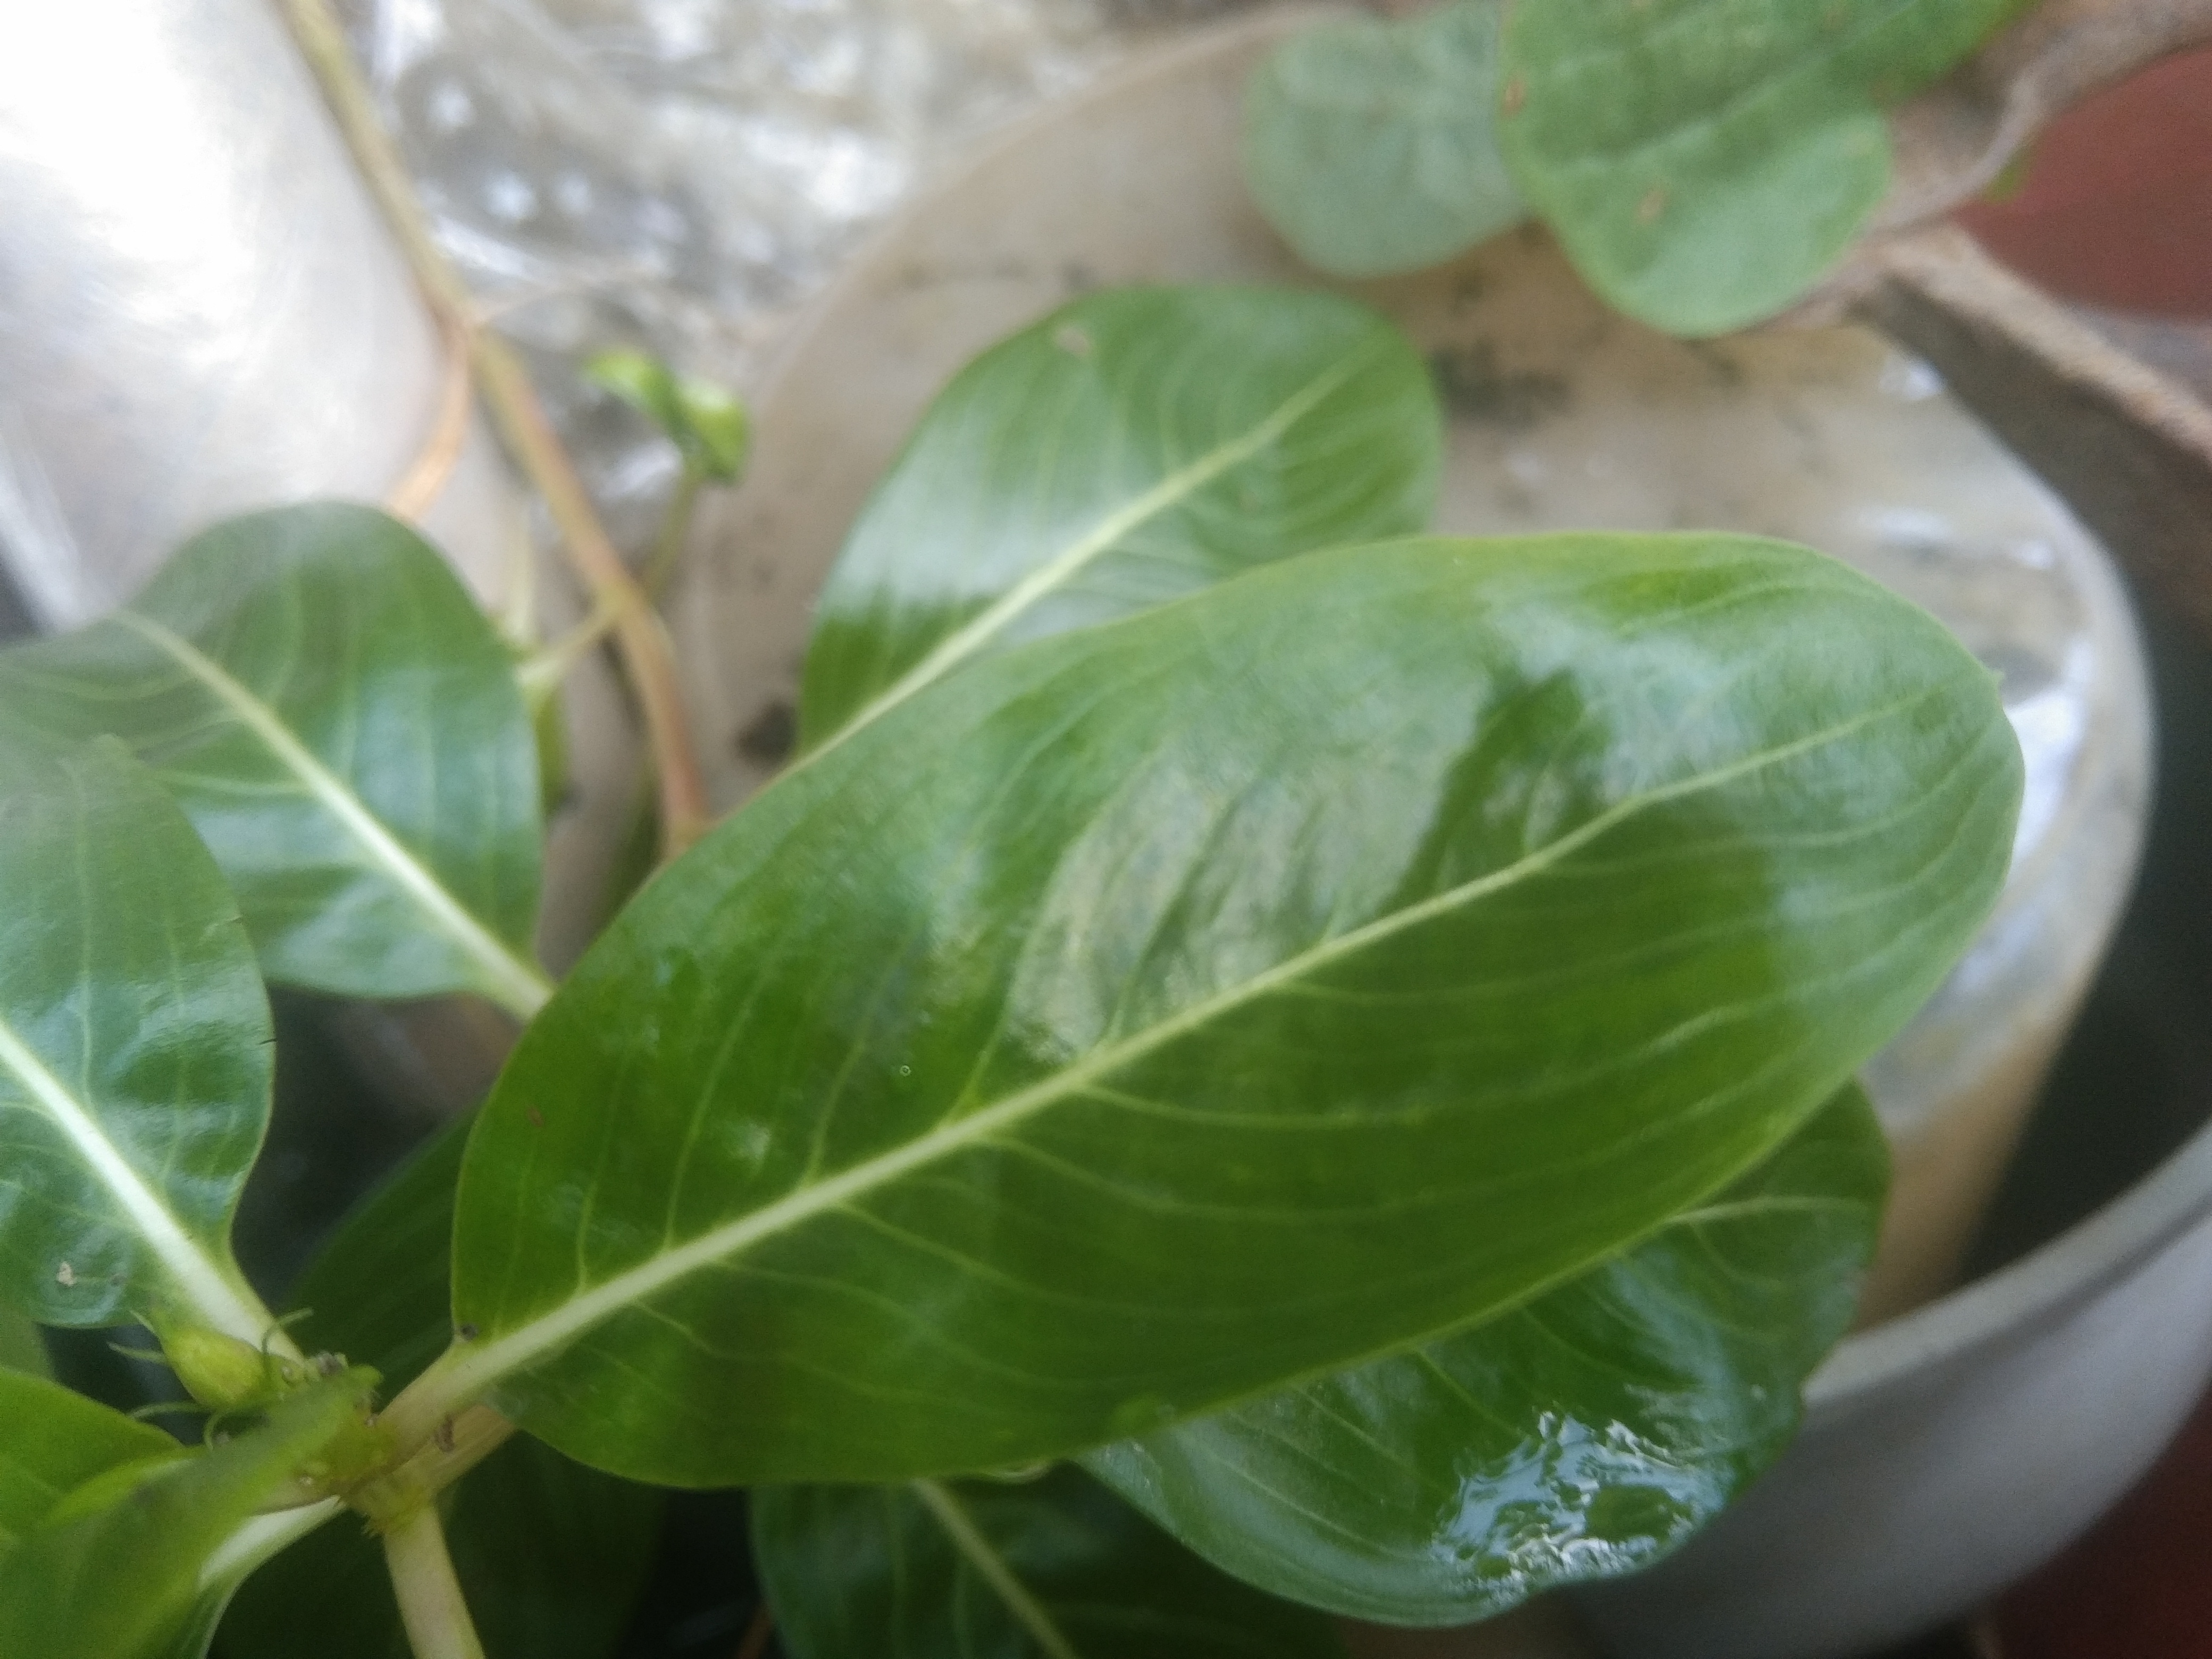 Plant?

rose periwinkle
